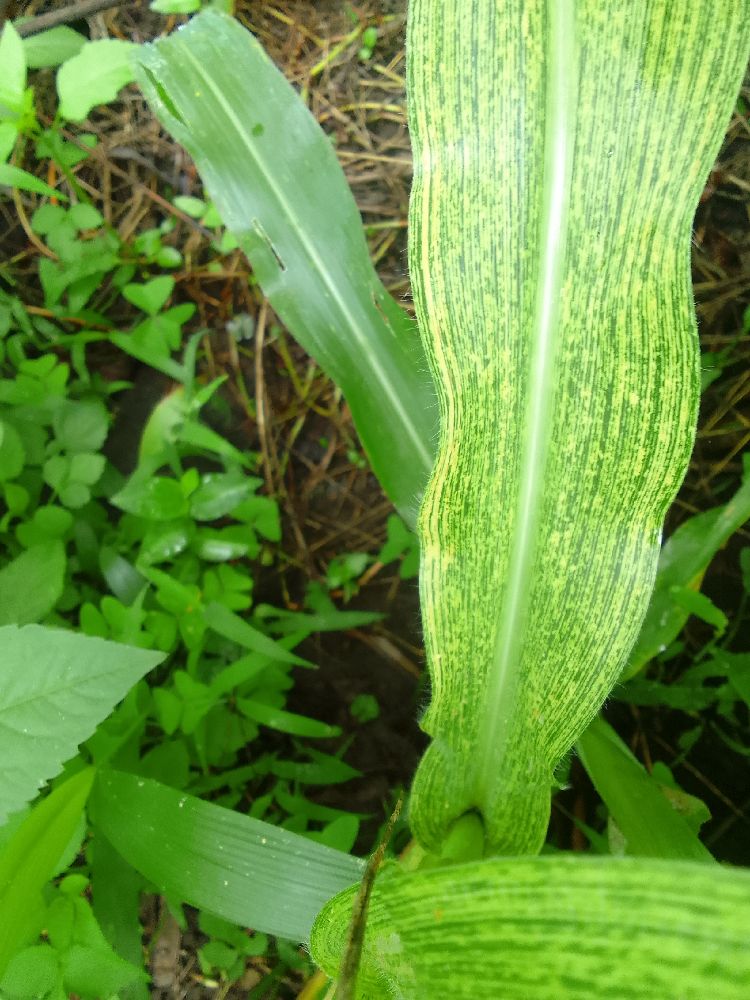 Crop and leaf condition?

maize, maize streak virus
